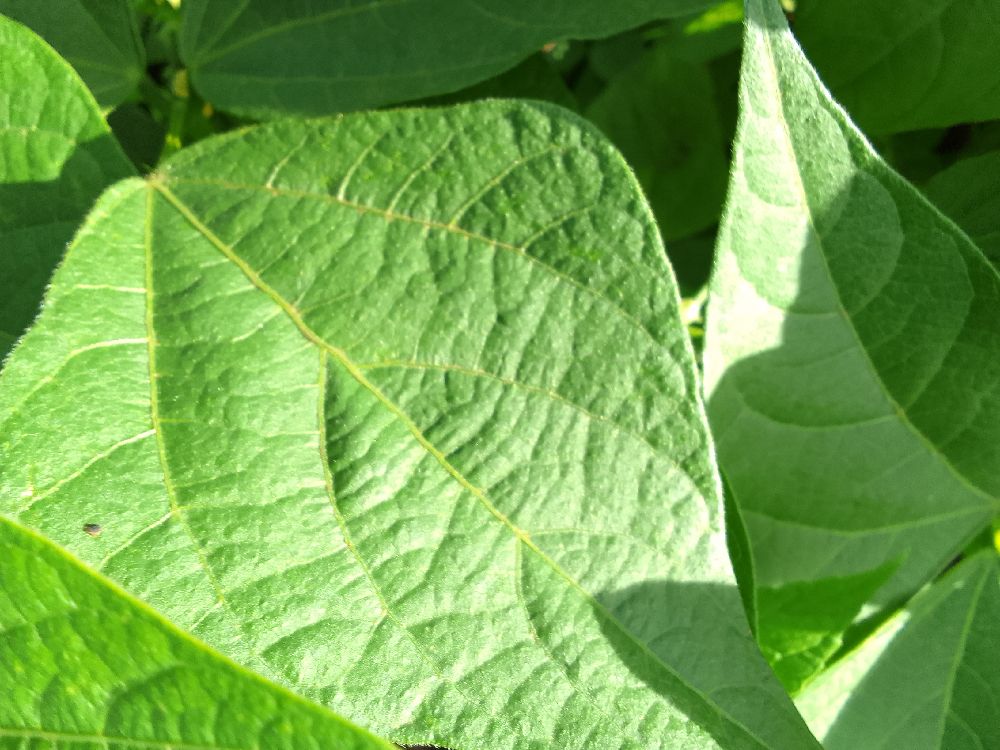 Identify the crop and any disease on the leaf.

common bean, healthy
